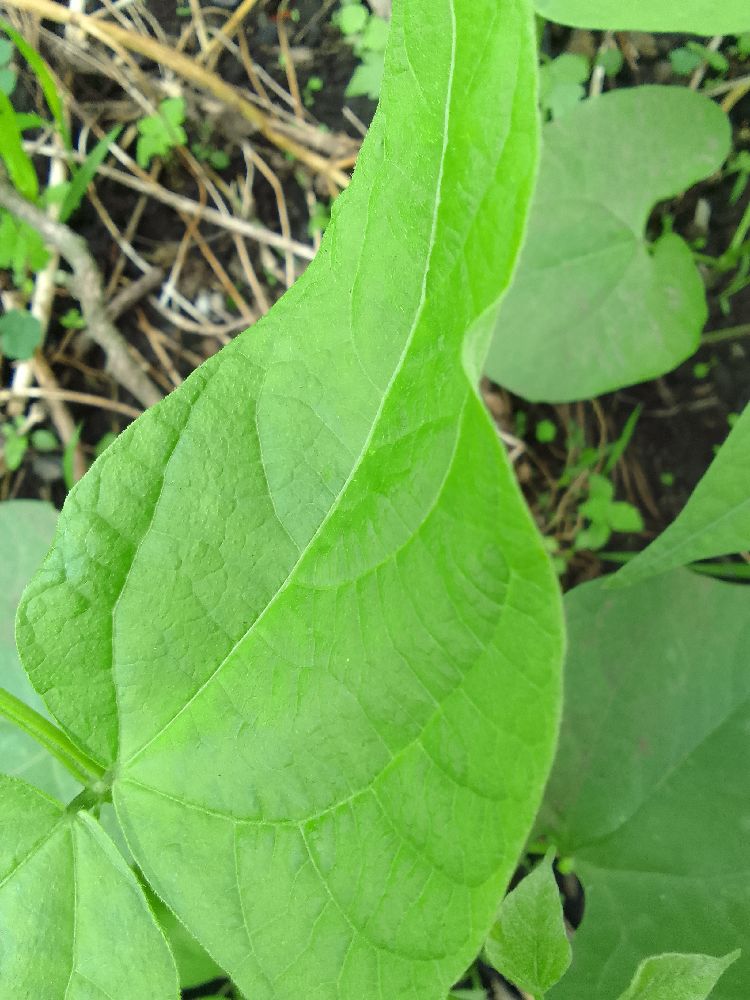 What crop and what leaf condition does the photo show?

common bean, healthy
